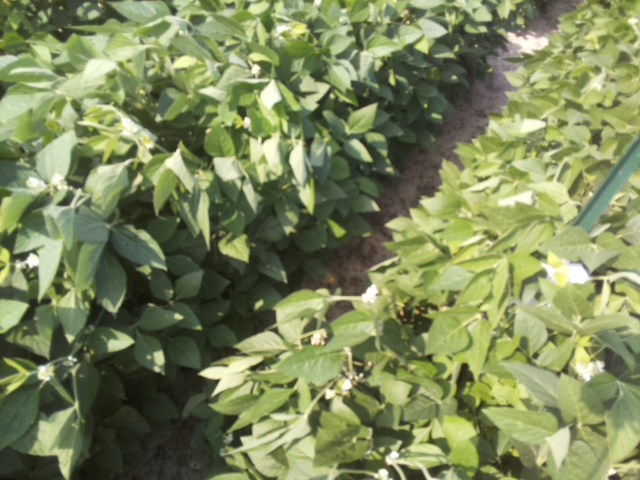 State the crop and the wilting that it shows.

soybean, leaflets folding inward at secondary pulvinus with no turgor loss in leaflets or petioles
